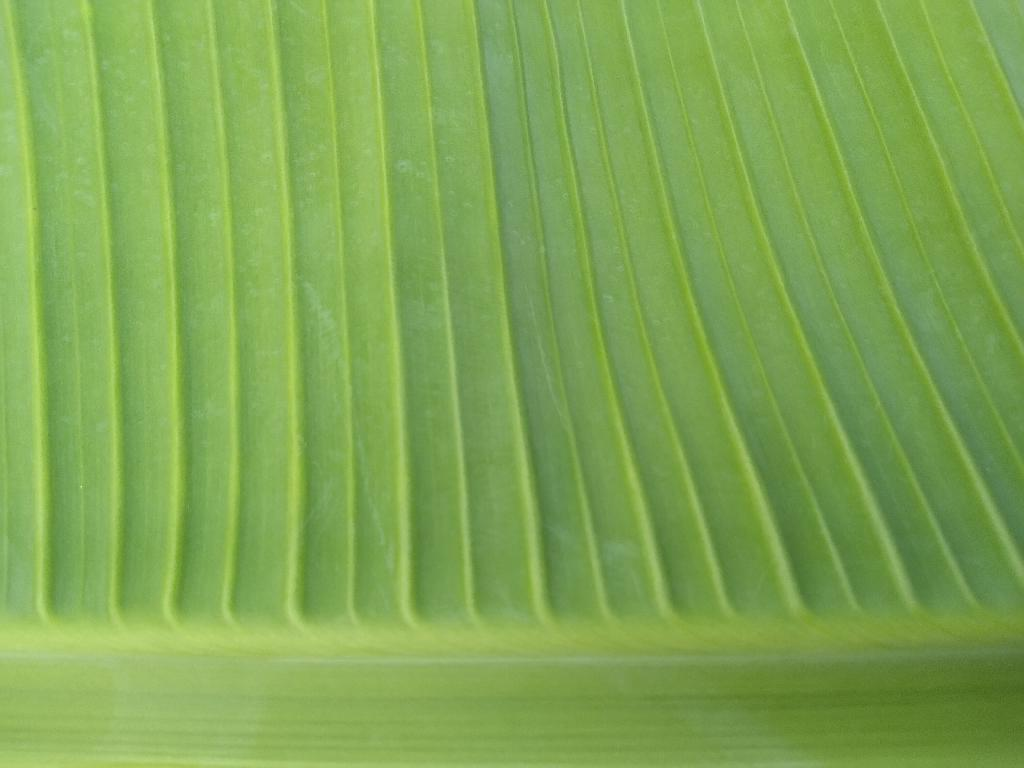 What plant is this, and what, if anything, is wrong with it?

banana, healthy
